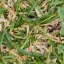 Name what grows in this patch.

grass
